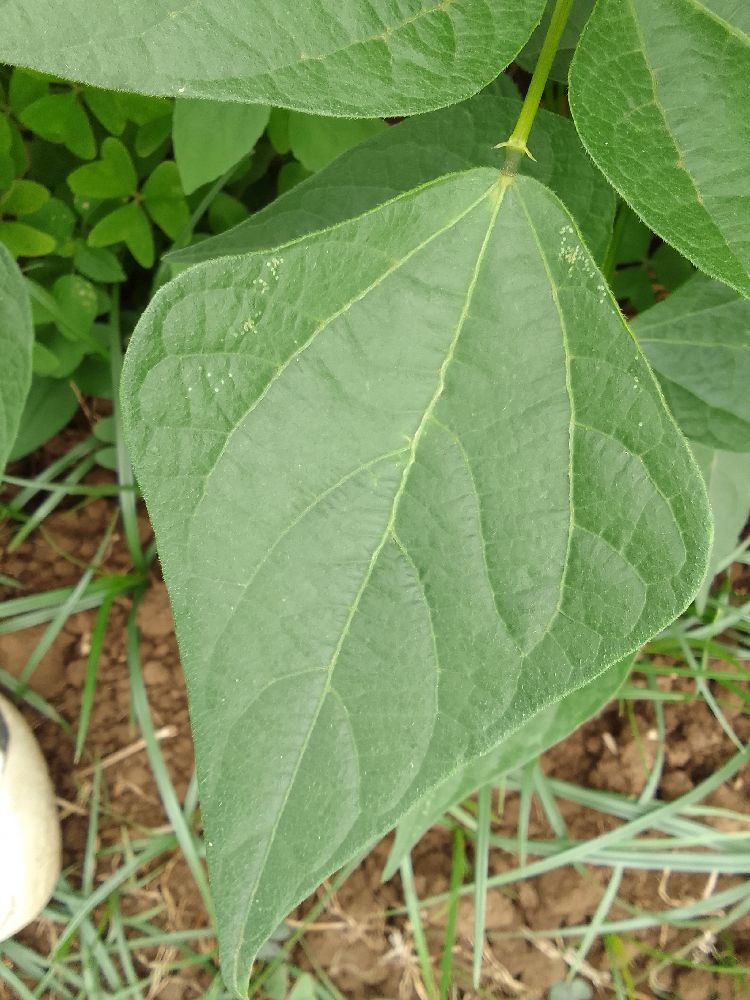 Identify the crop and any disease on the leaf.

common bean, healthy
